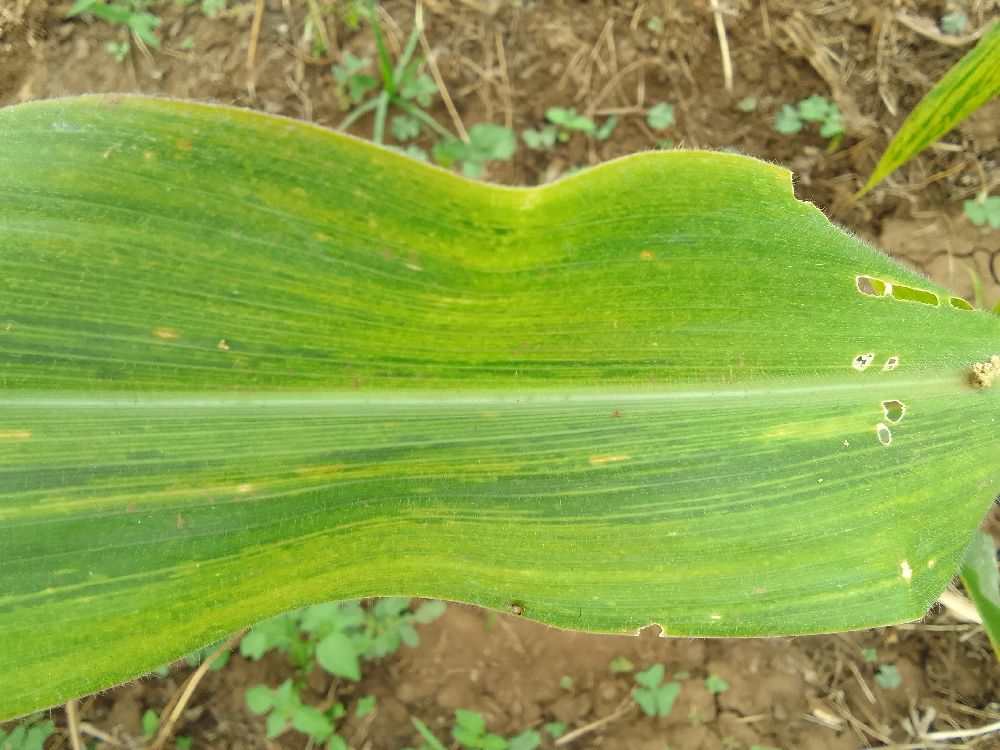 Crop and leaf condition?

maize, maize lethal necrosis
